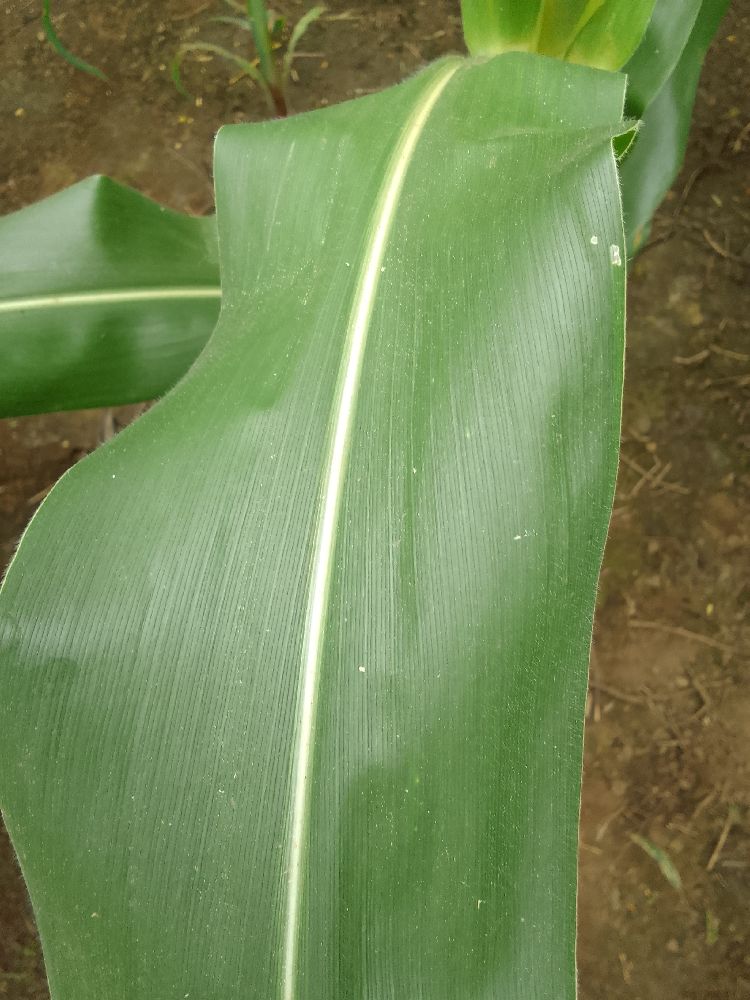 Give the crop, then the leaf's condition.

maize, healthy
